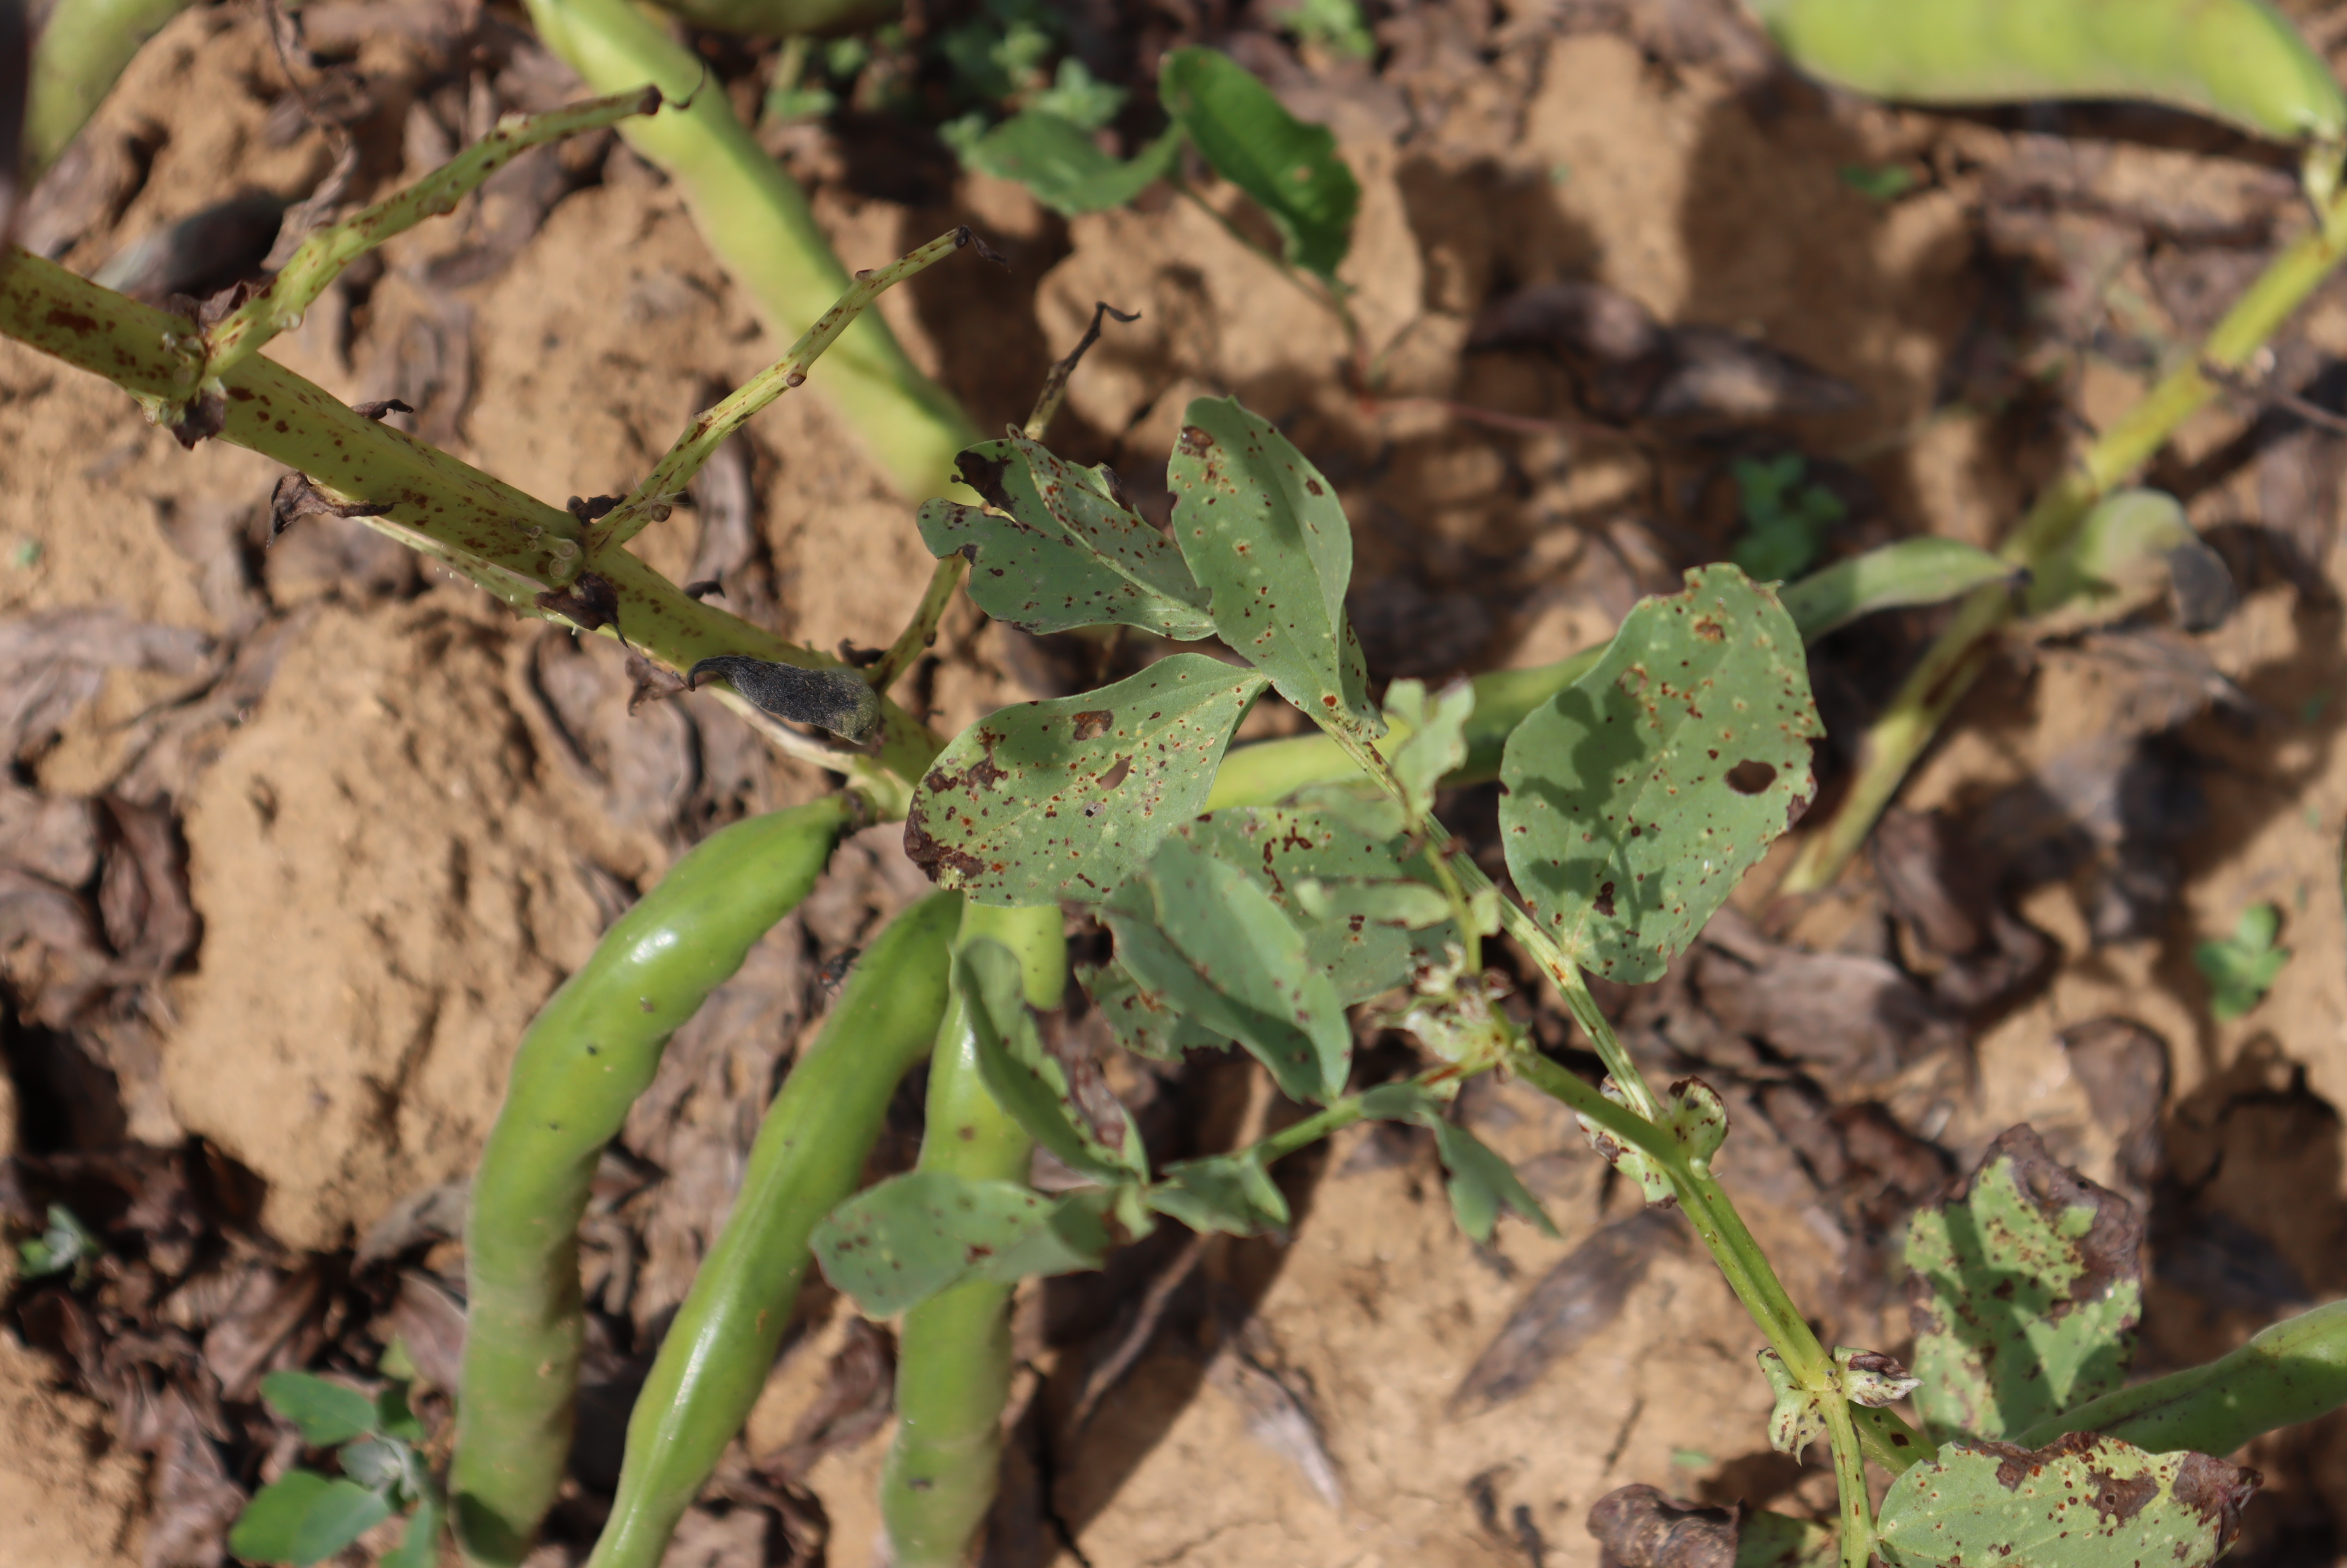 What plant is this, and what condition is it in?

faba bean, botrytis, chocolate spot, rust
